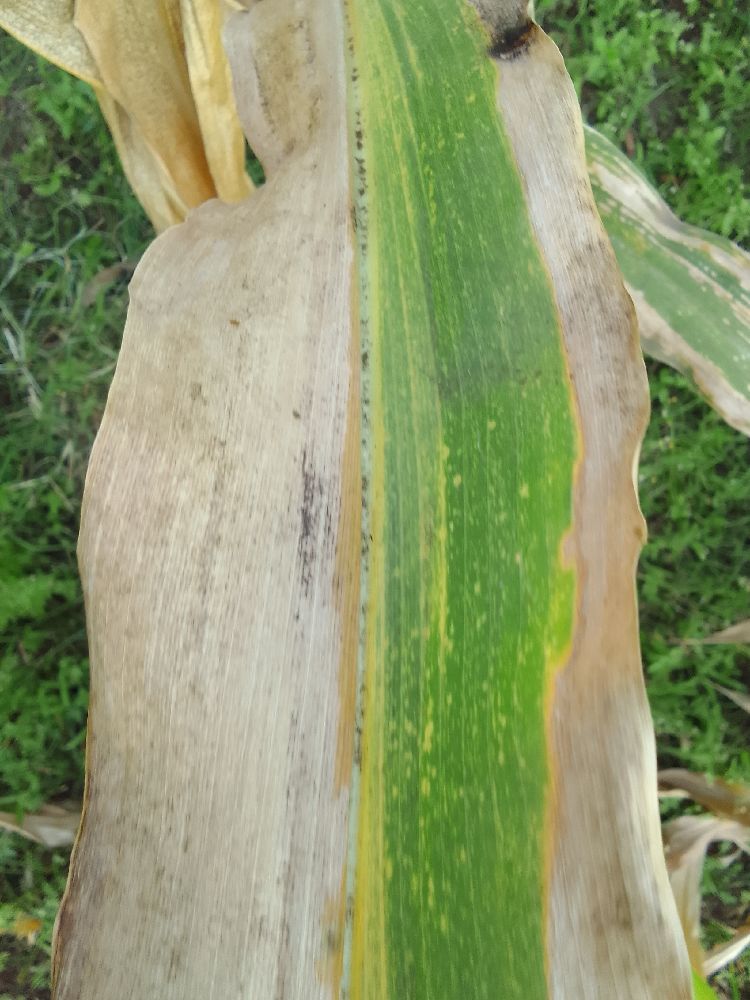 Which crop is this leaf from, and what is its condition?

maize, maize lethal necrosis
